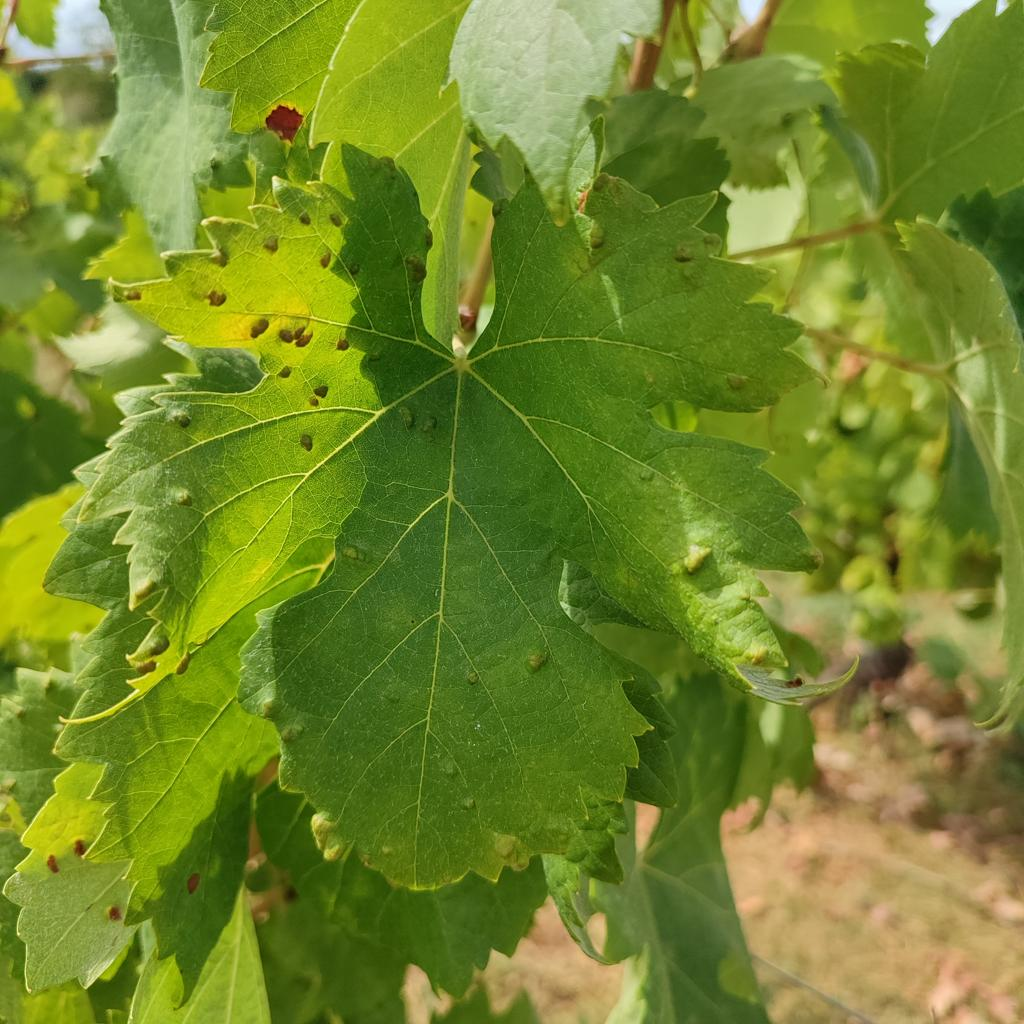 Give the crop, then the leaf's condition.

grapevine, erineum mite
